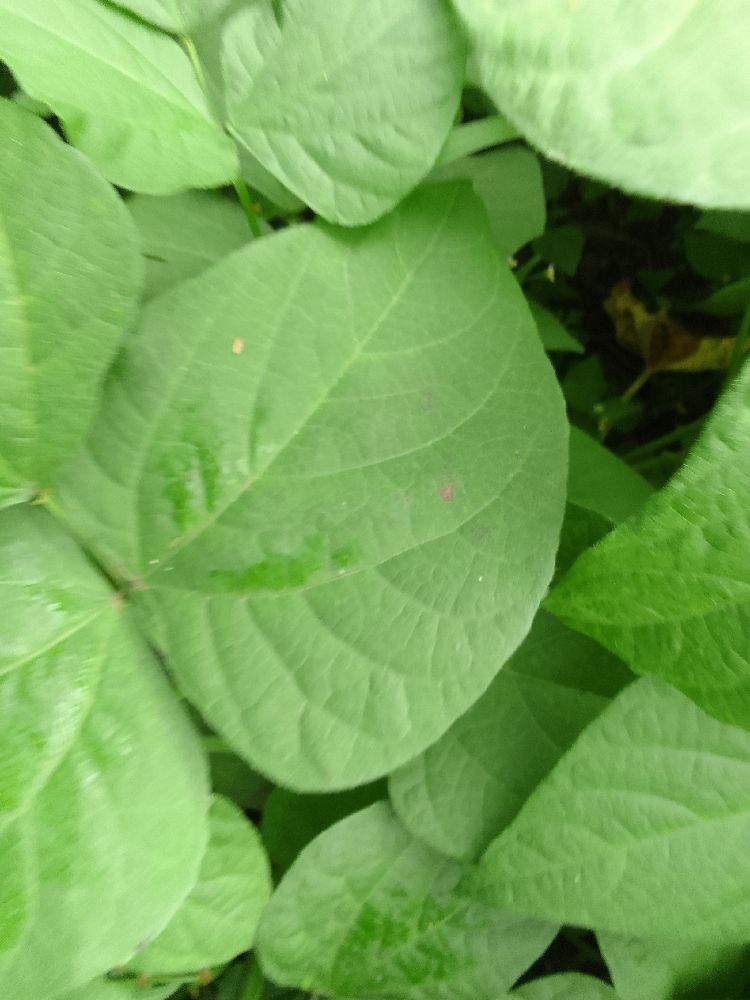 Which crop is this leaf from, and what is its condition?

common bean, healthy
